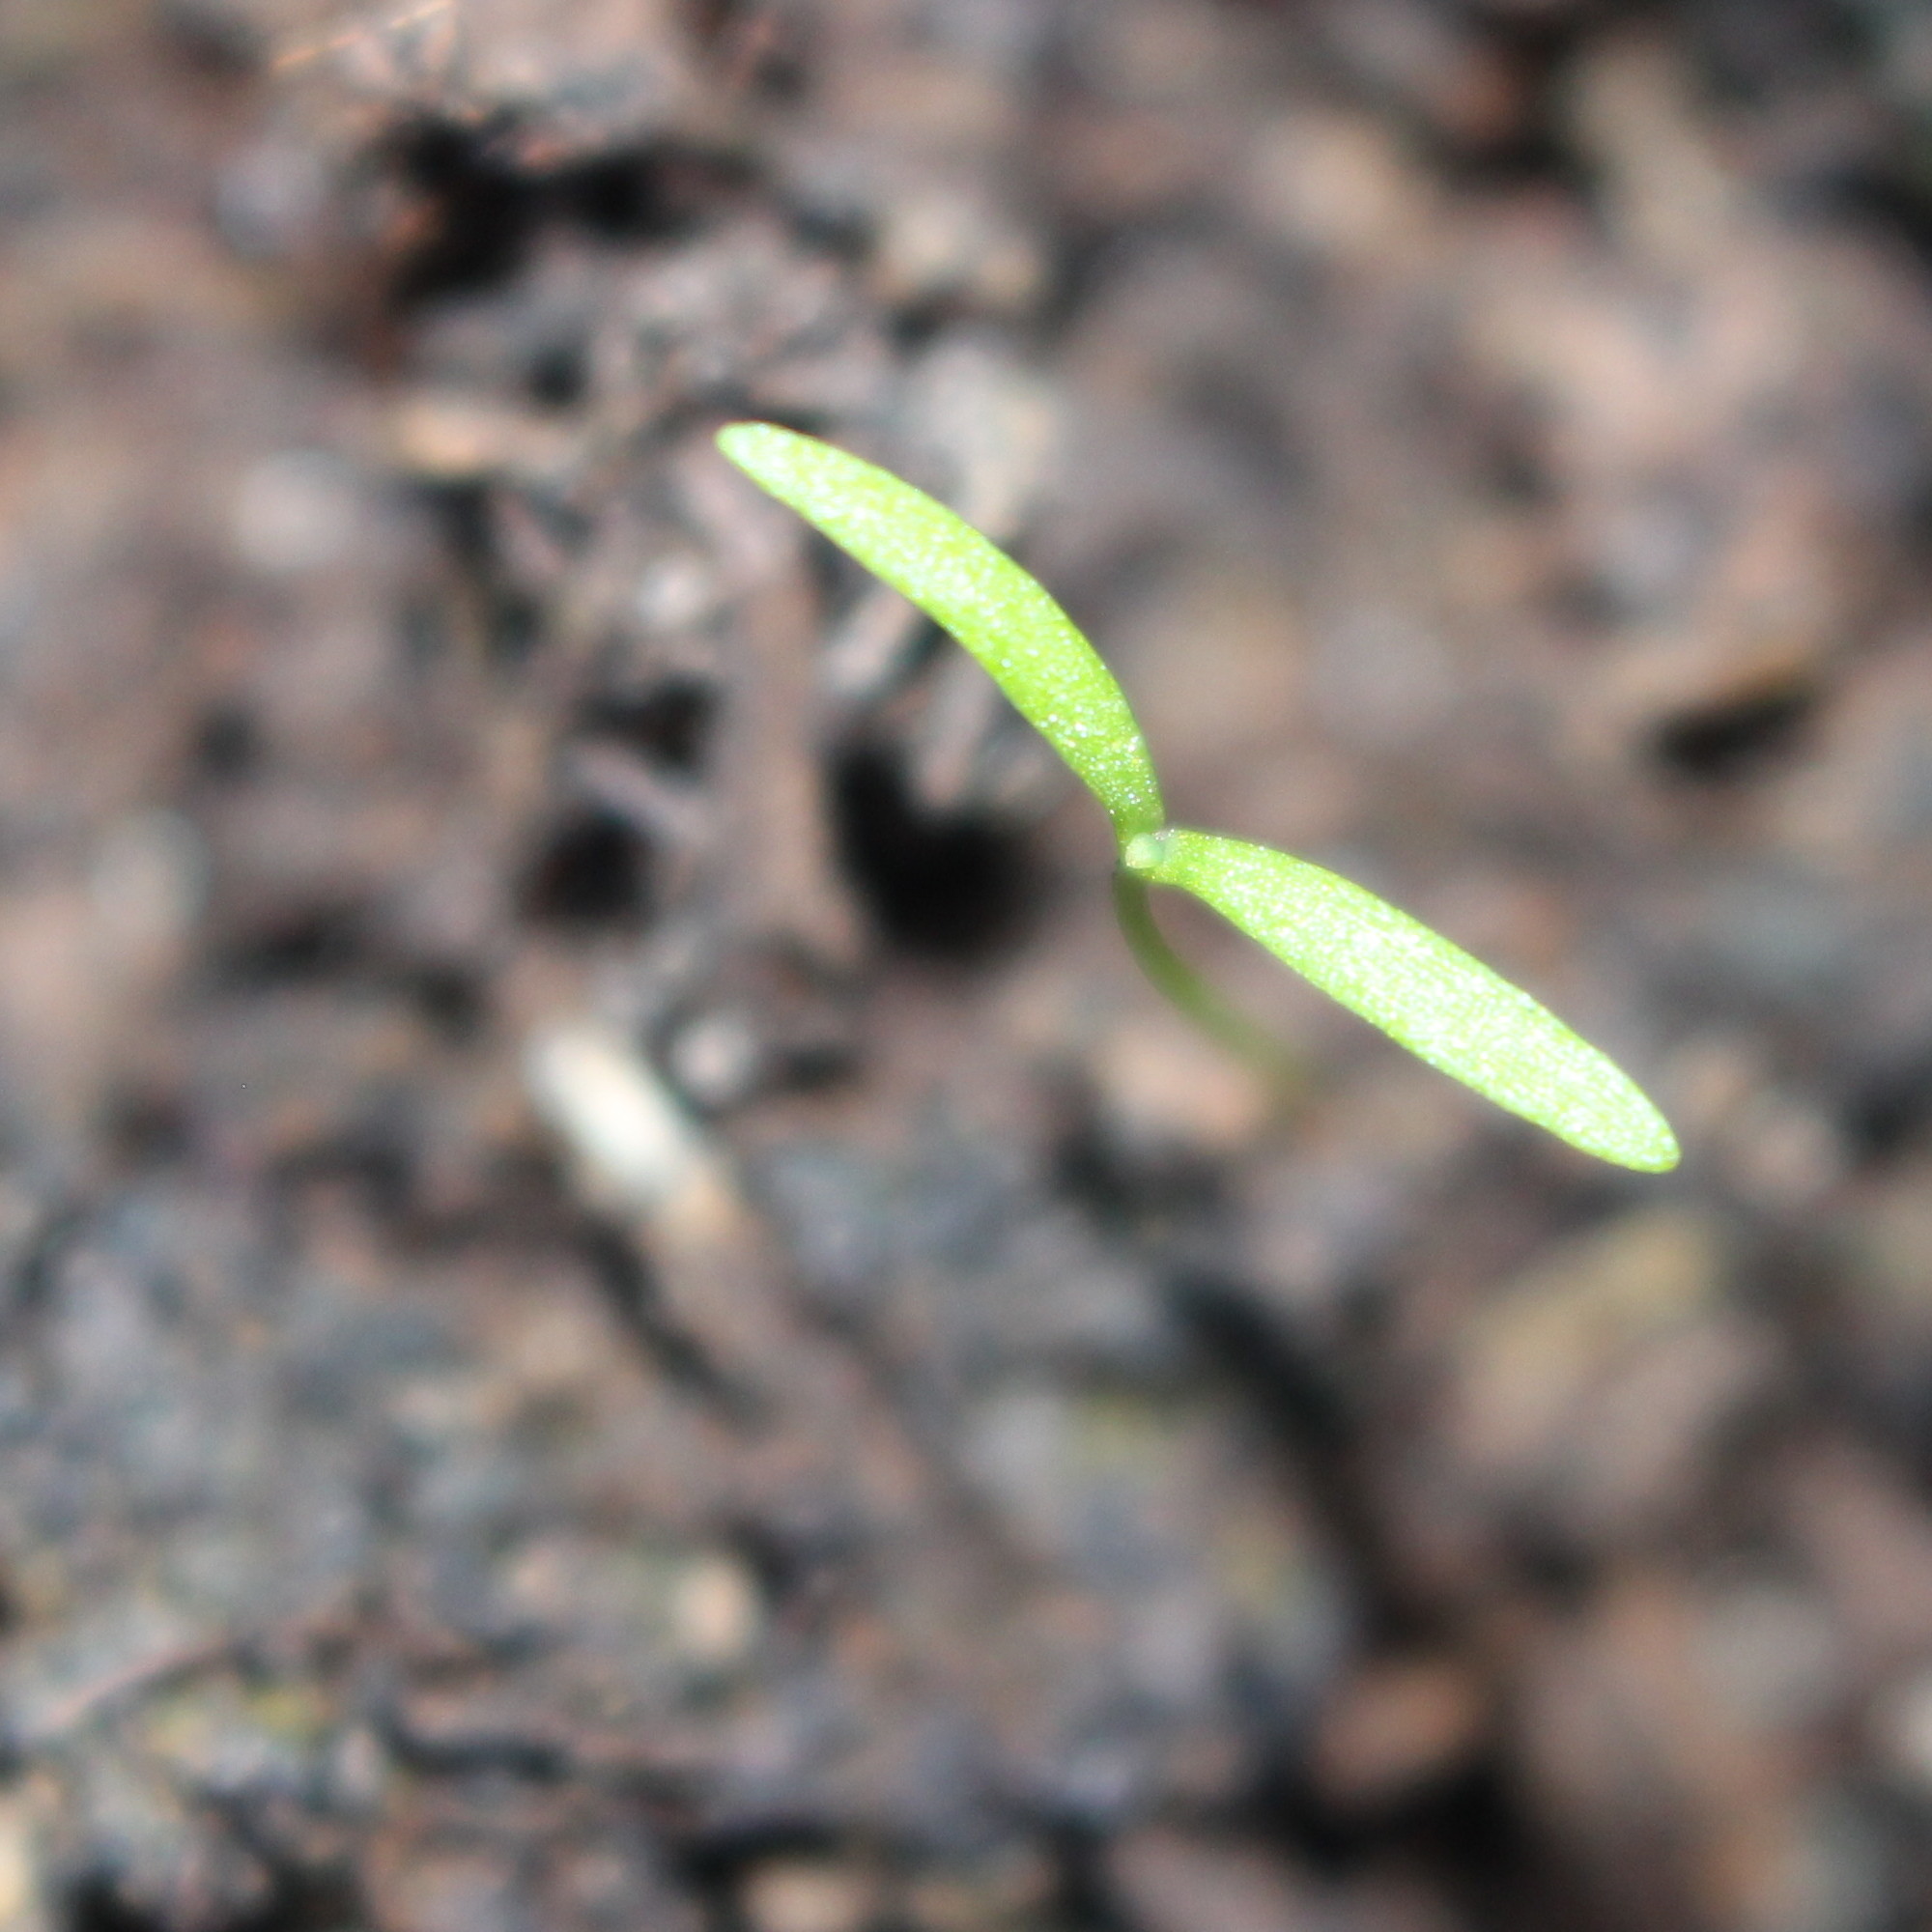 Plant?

Papaver rhoeas
